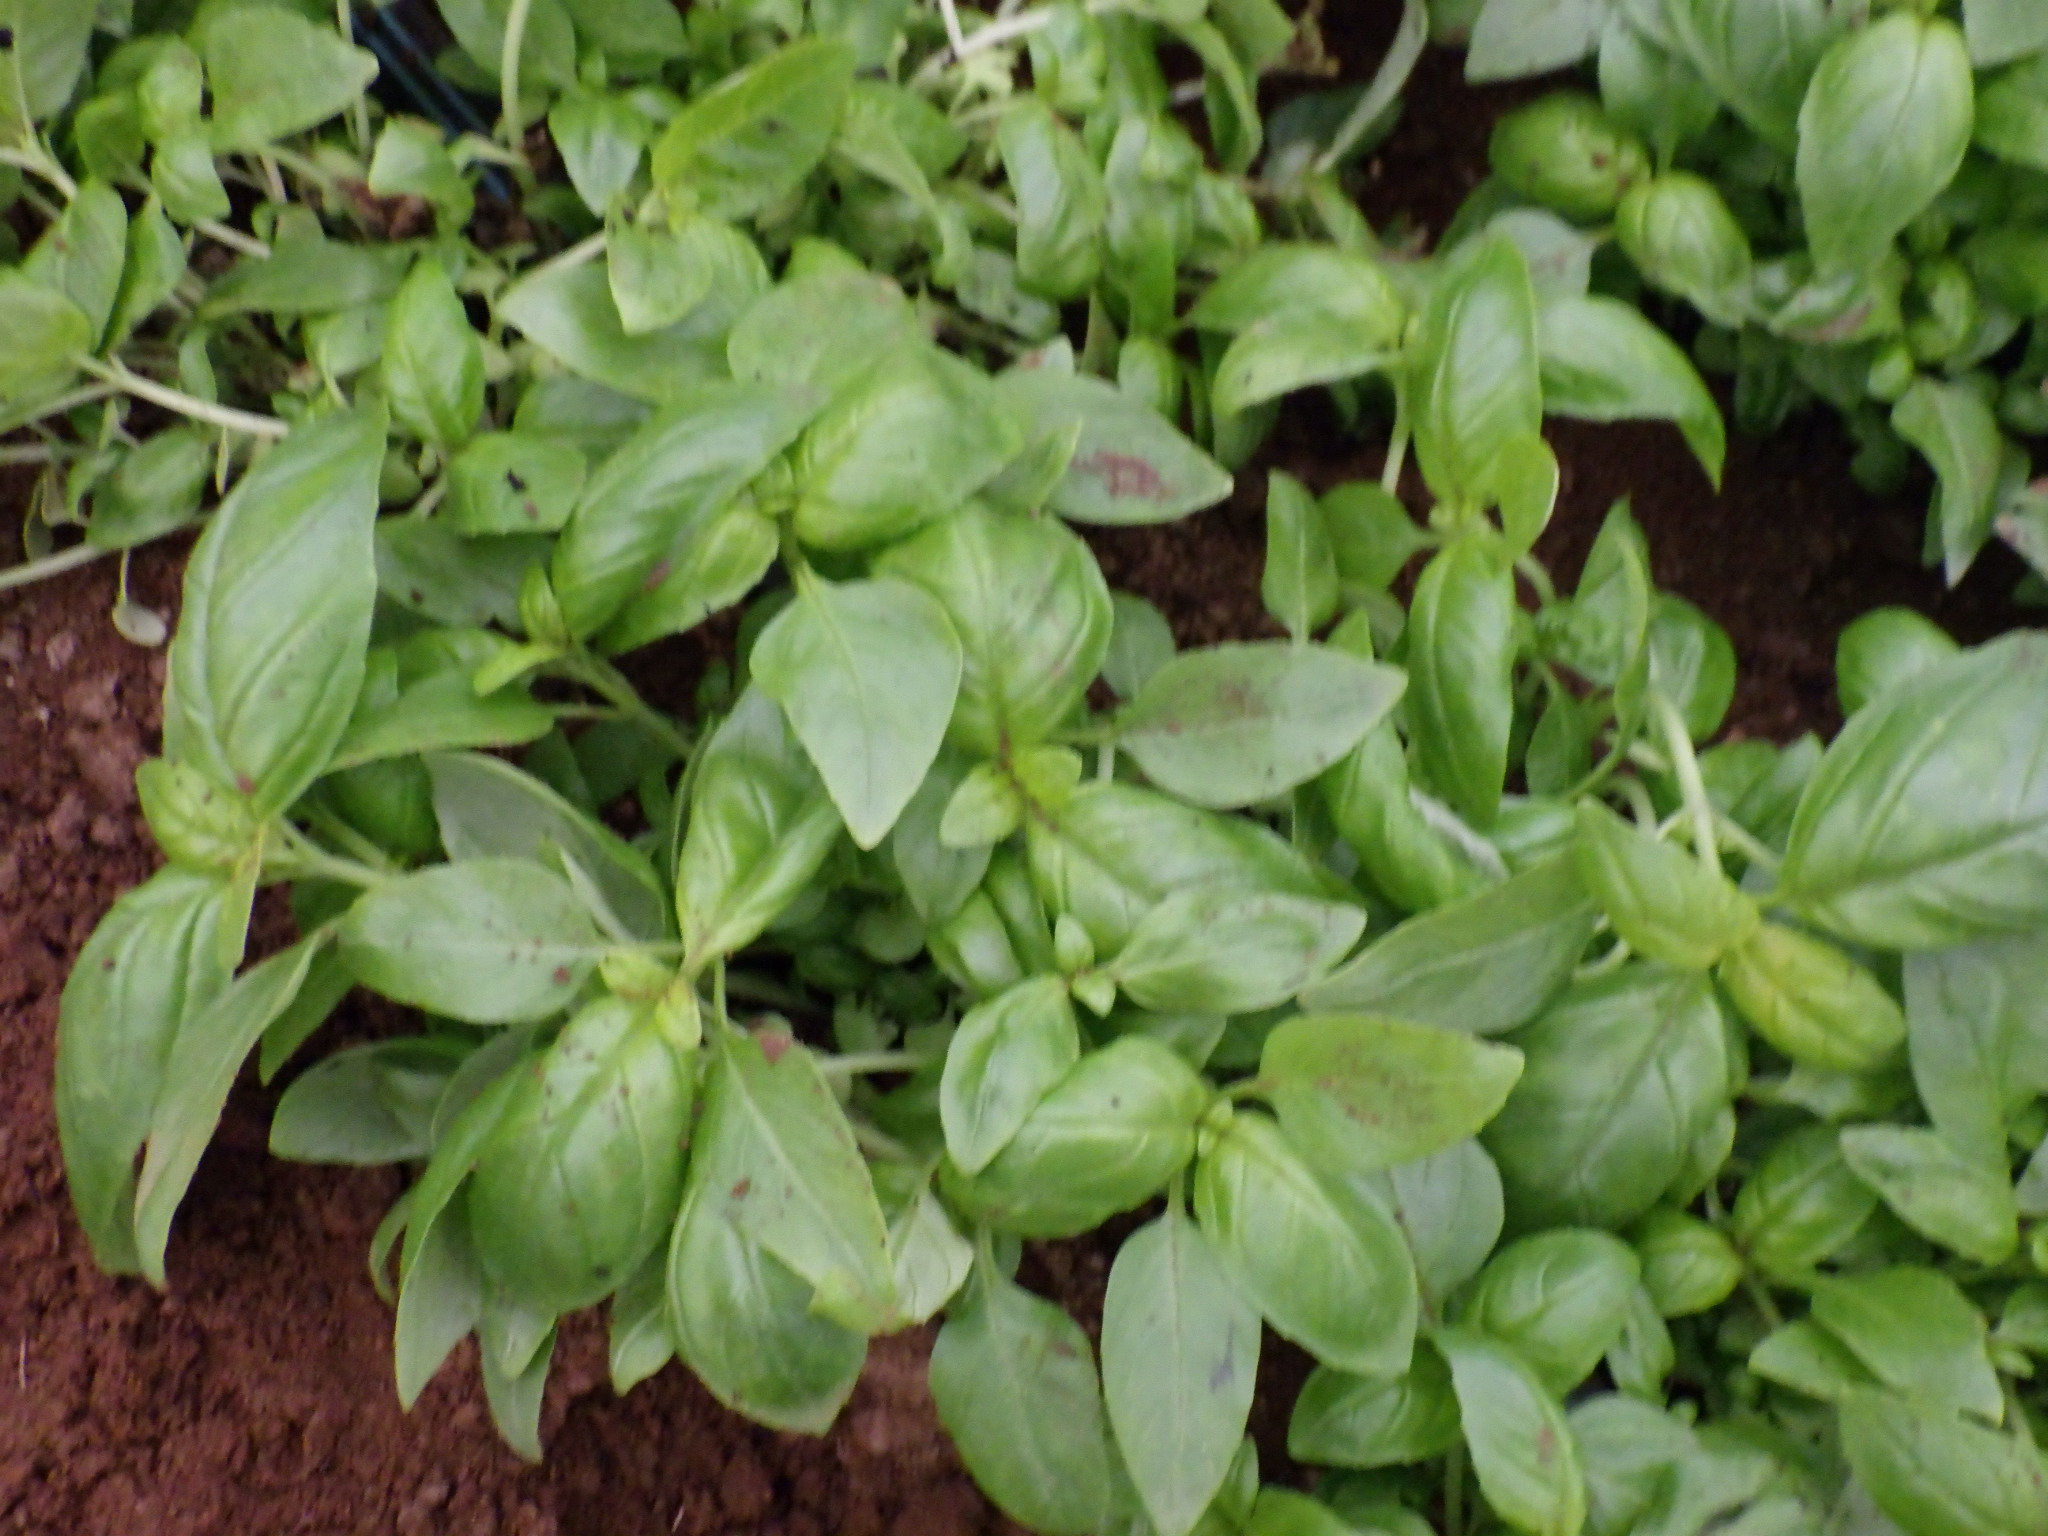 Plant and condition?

basil, healthy
